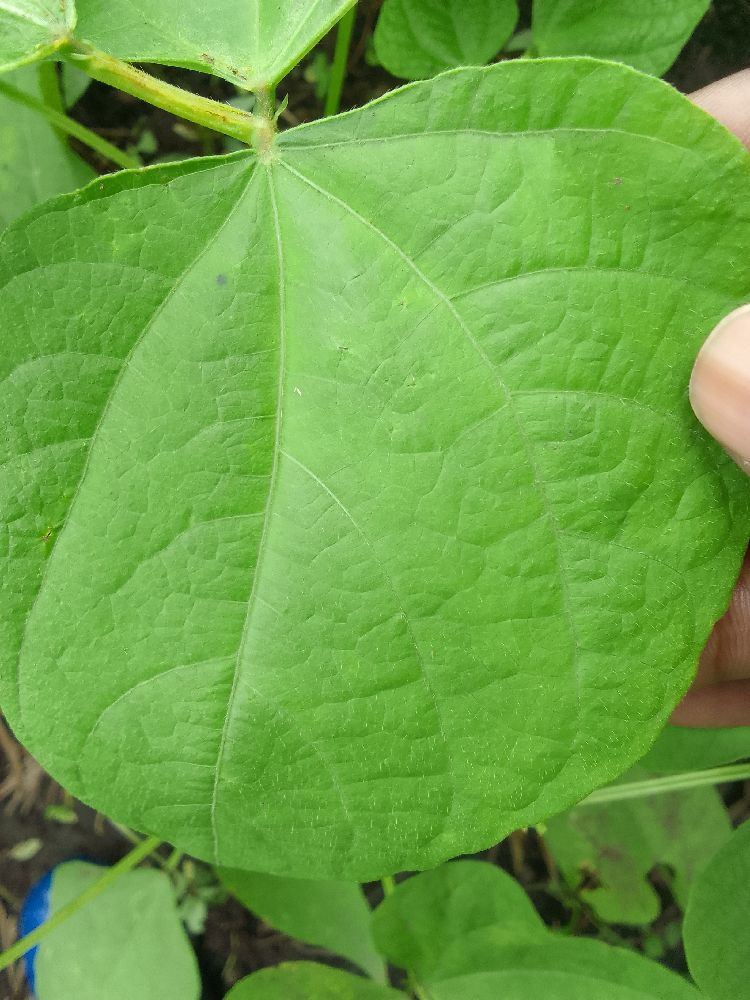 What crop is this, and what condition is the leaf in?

common bean, healthy
